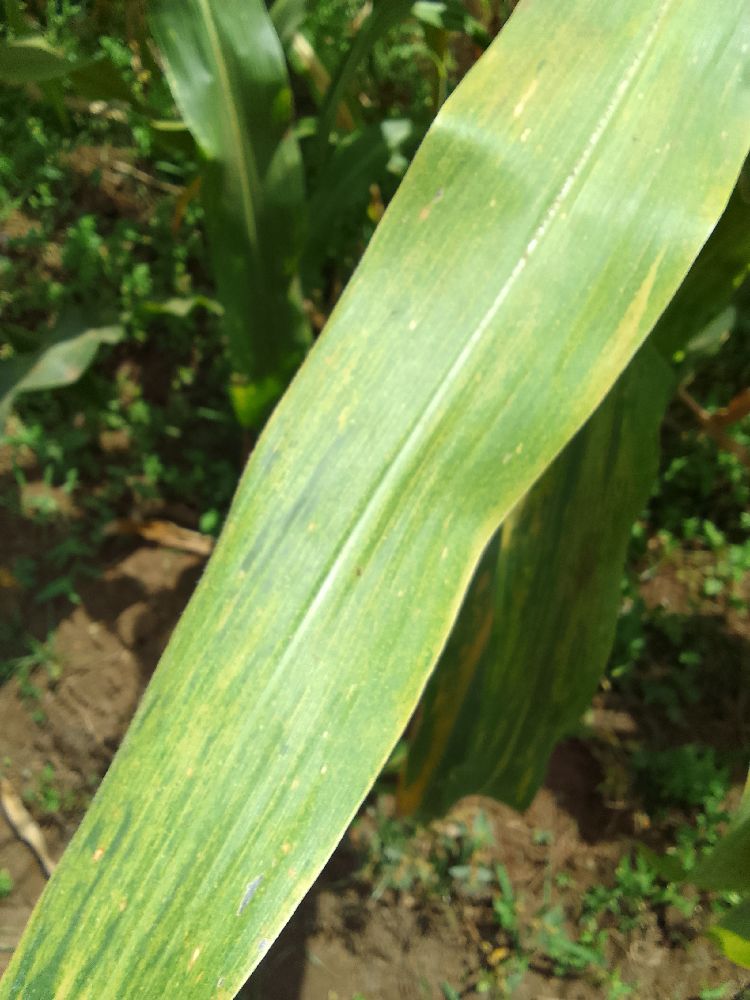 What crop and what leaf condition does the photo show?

maize, maize lethal necrosis
